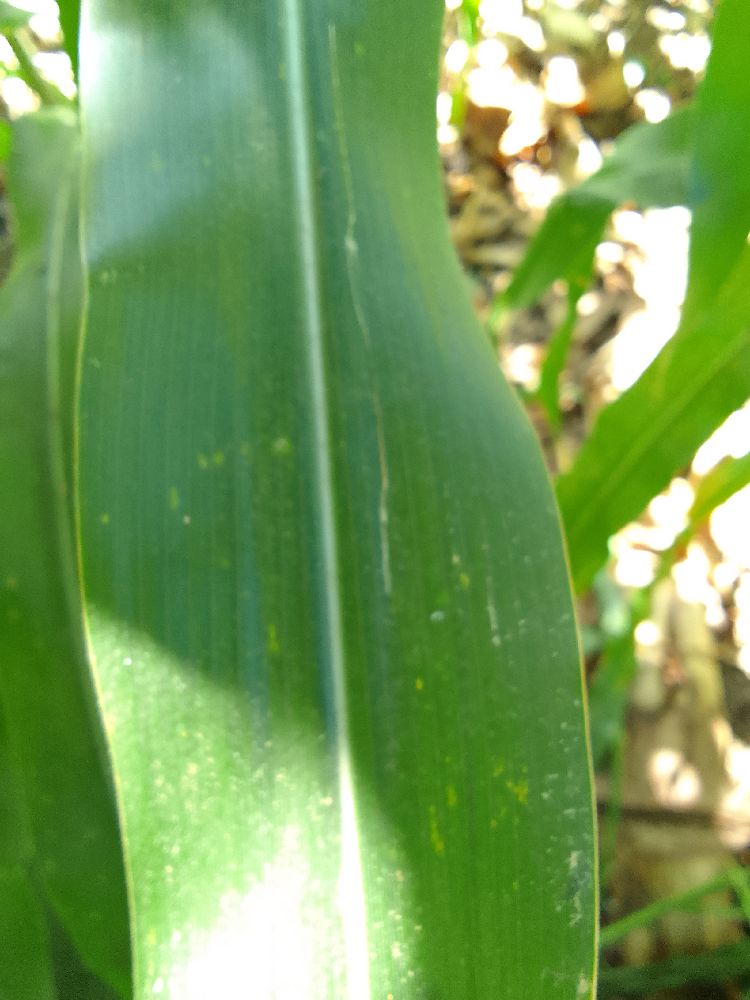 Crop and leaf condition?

maize, healthy
